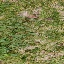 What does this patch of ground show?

unstructured weed
